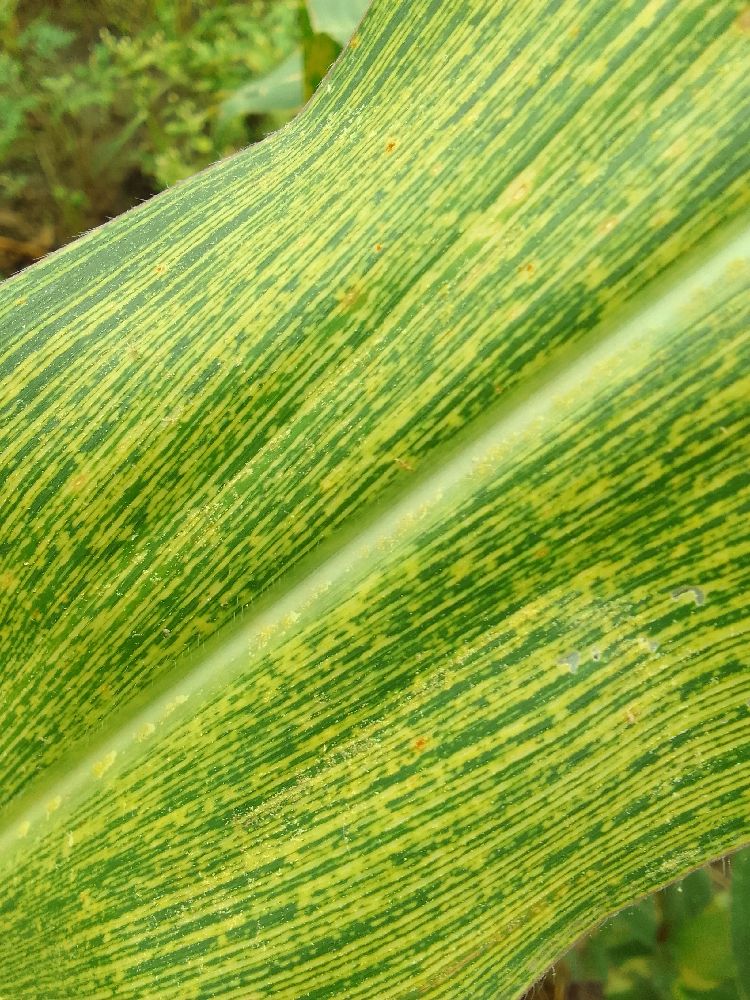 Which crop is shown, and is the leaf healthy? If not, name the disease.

maize, maize streak virus
